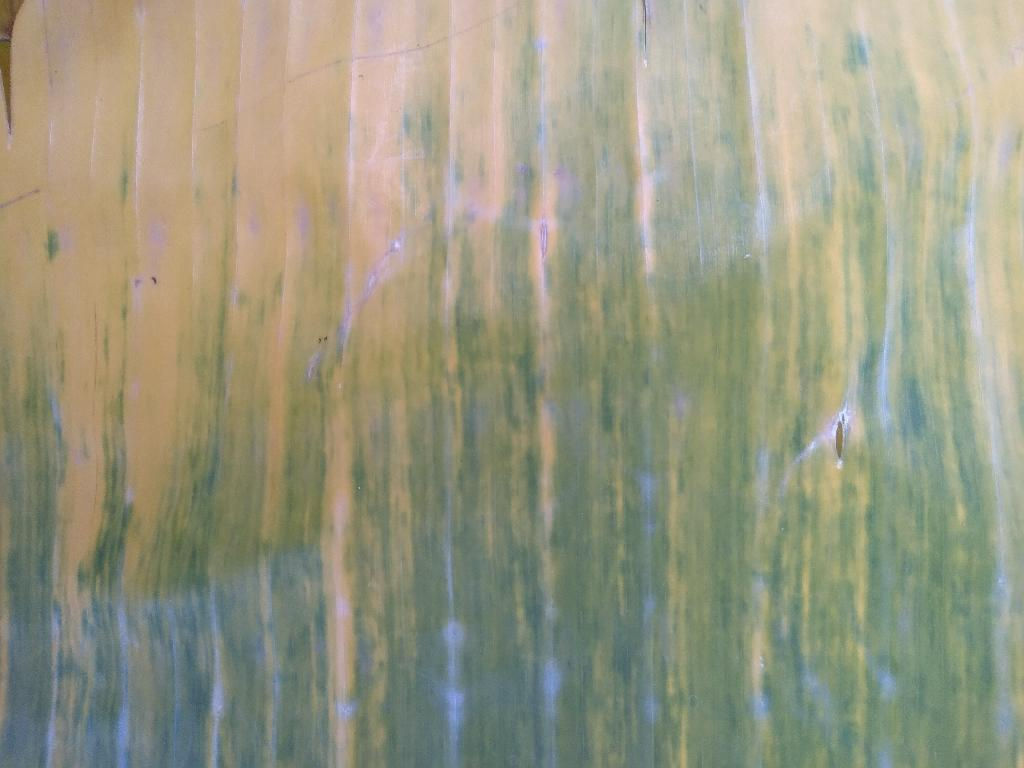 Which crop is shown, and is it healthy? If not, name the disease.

banana, fusarium wilt race 1
